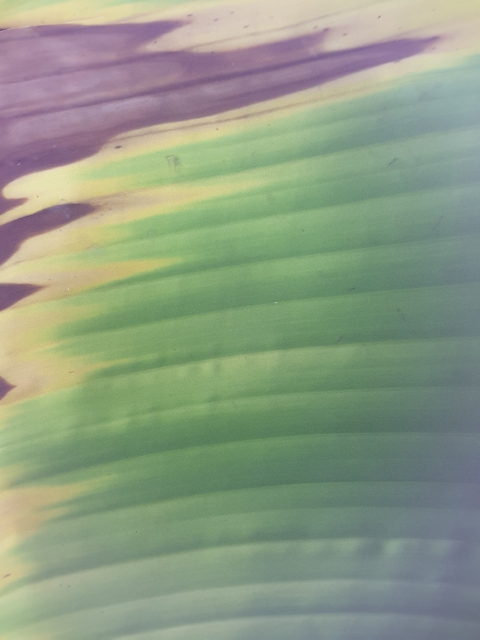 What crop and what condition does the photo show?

banana, fusarium wilt race 1
